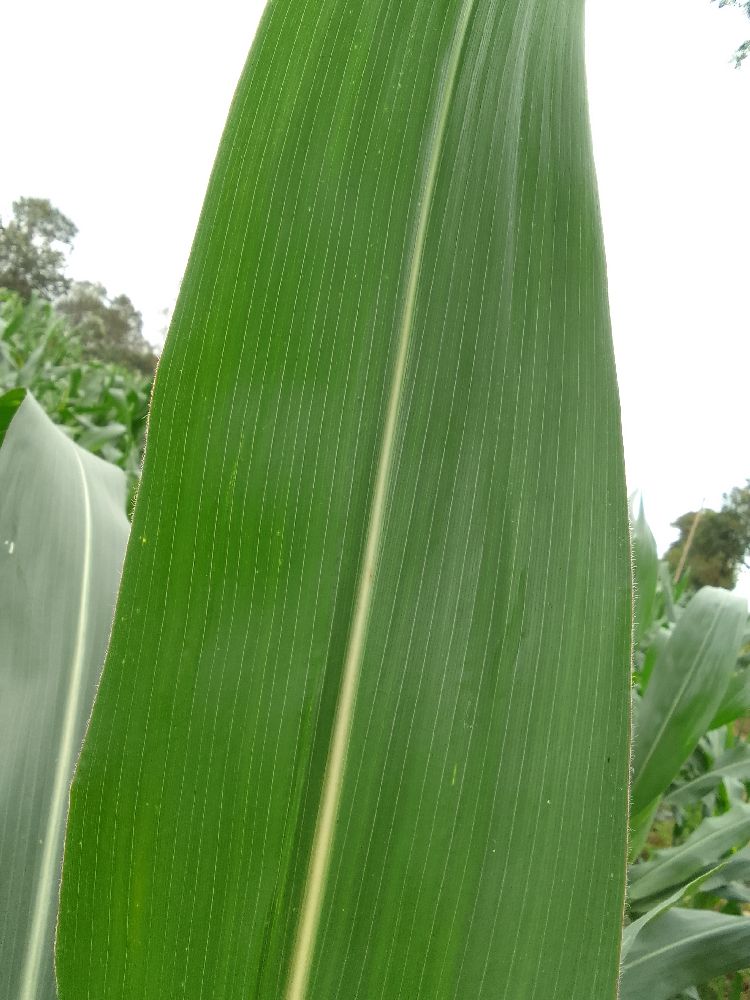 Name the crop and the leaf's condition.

maize, healthy
